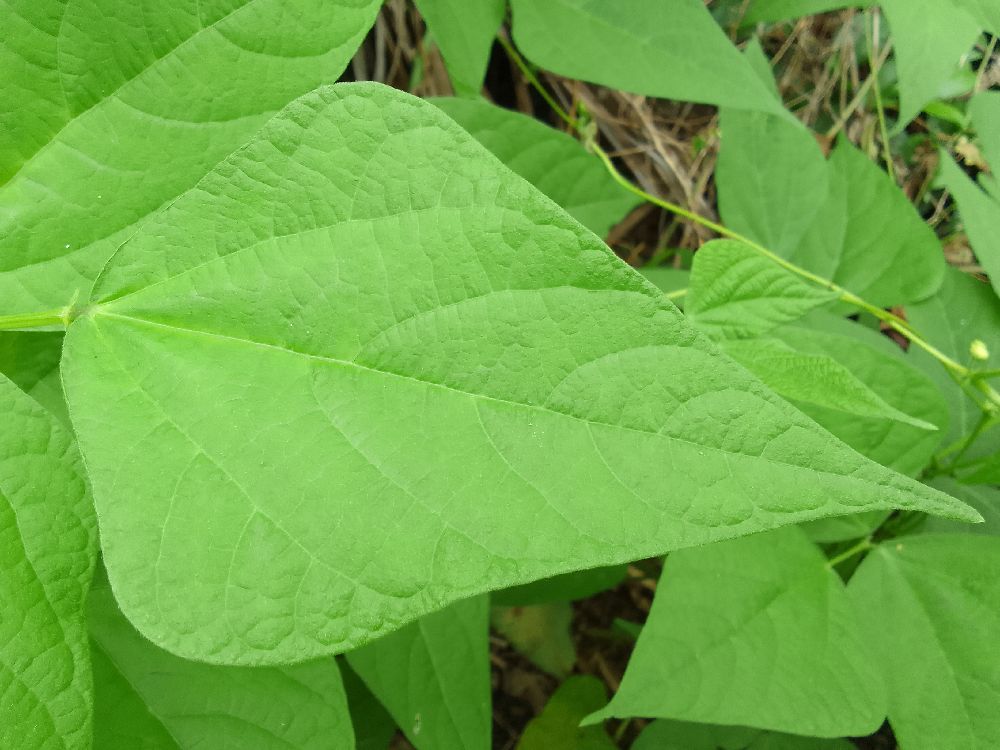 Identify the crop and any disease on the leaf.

common bean, healthy
